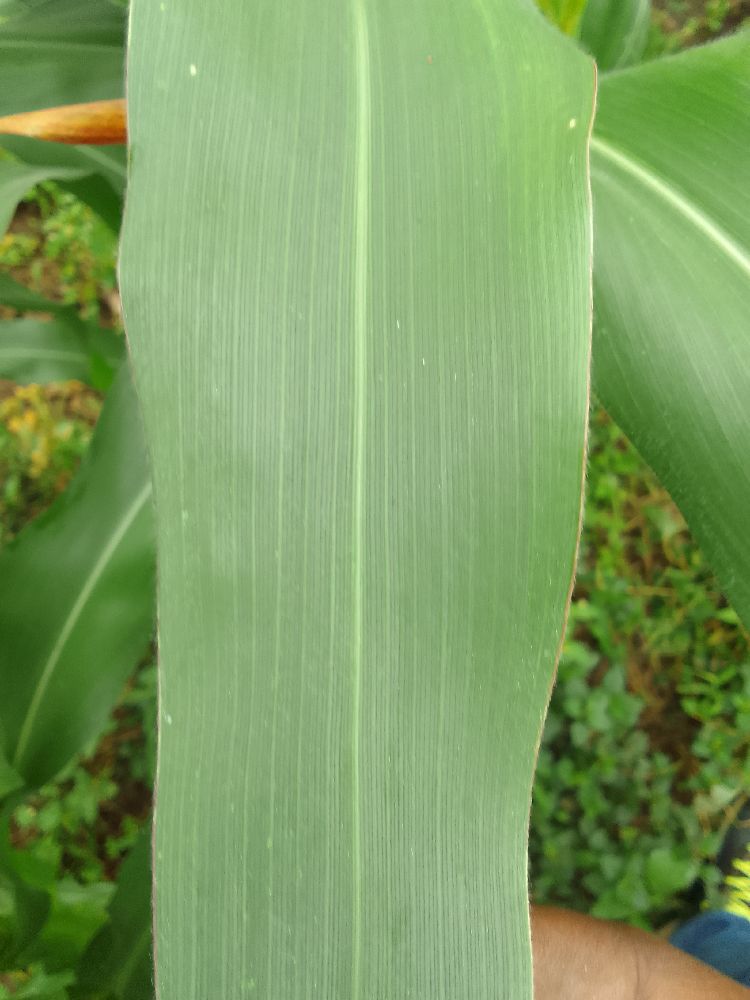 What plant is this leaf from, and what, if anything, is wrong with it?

maize, healthy
